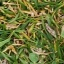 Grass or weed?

grass
